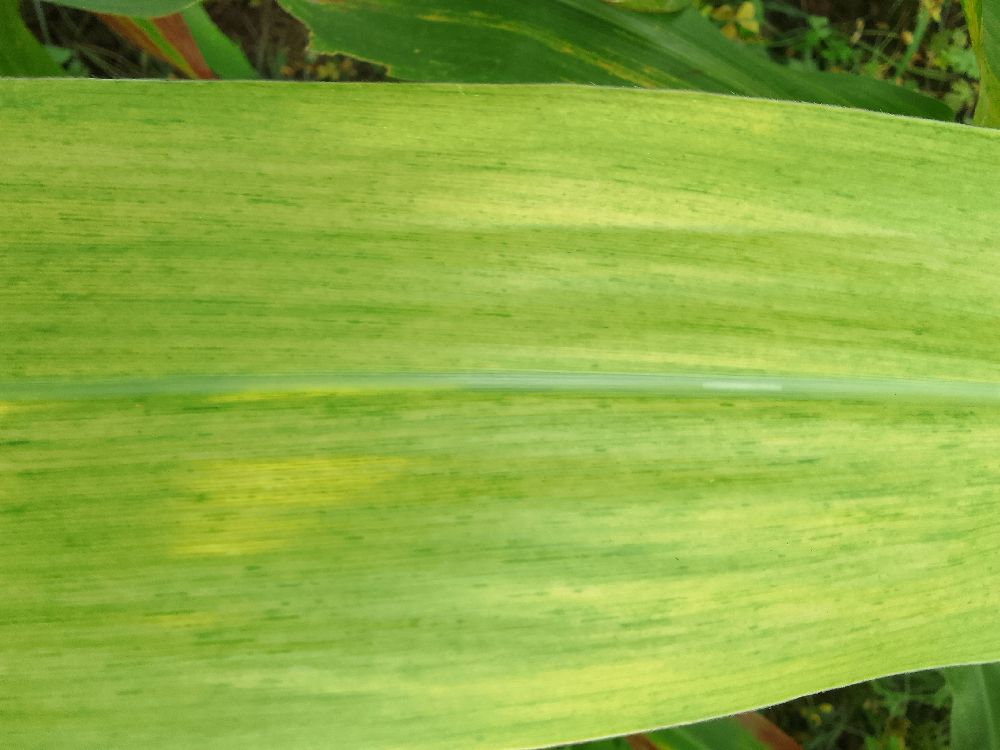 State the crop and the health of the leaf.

maize, maize lethal necrosis
